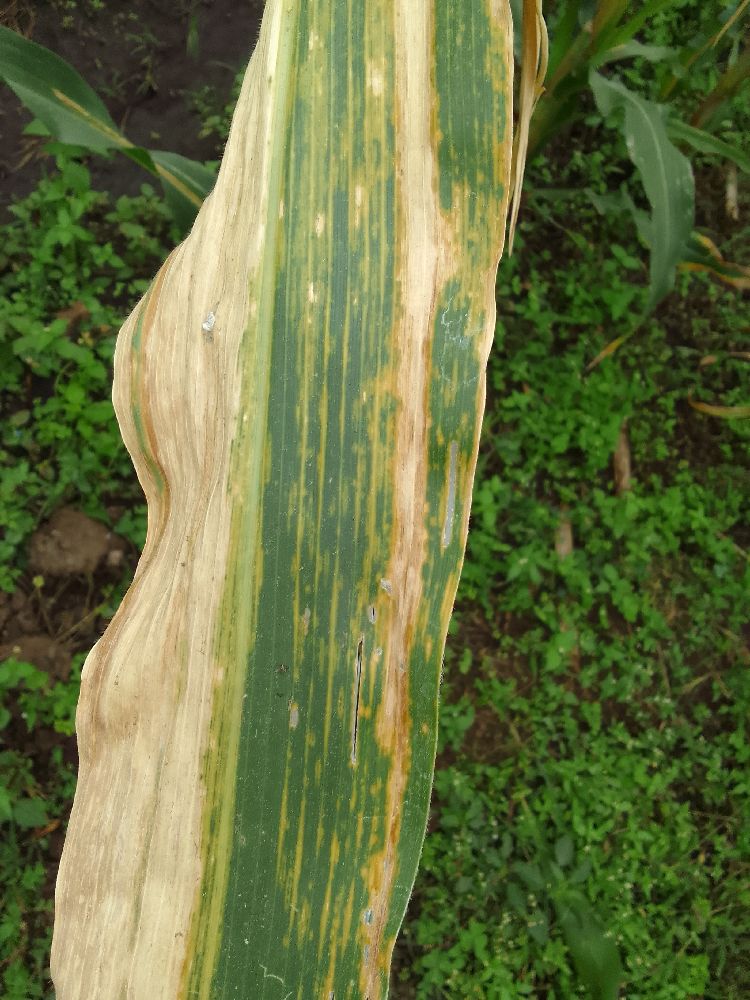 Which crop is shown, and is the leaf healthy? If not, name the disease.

maize, maize lethal necrosis
